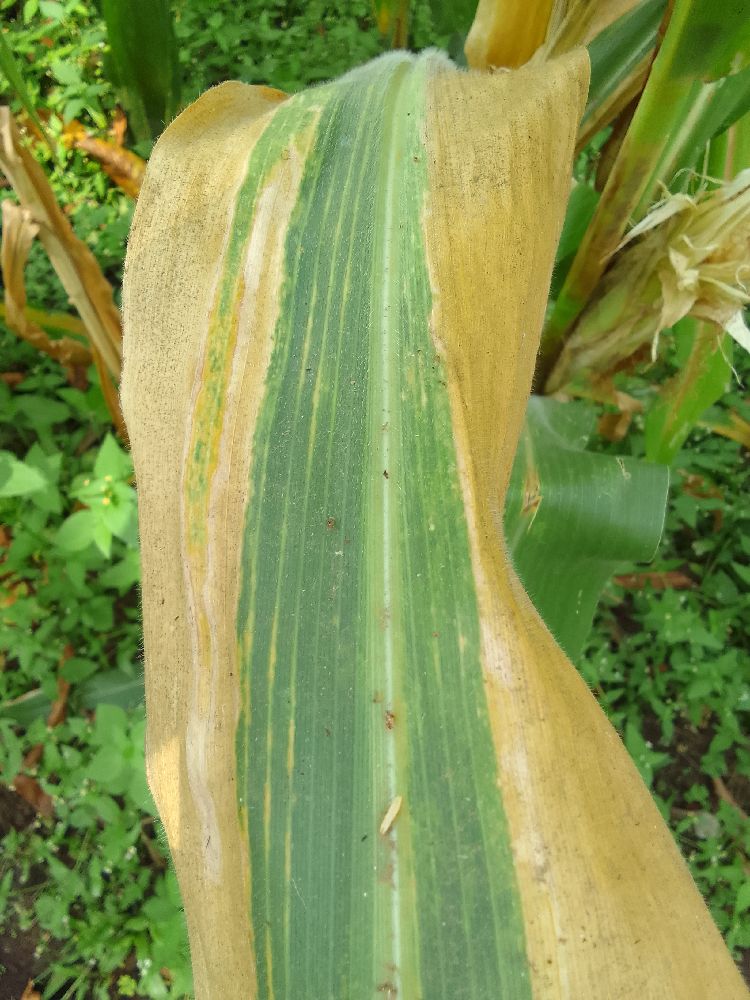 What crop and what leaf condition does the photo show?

maize, maize lethal necrosis
